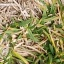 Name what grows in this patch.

grass
